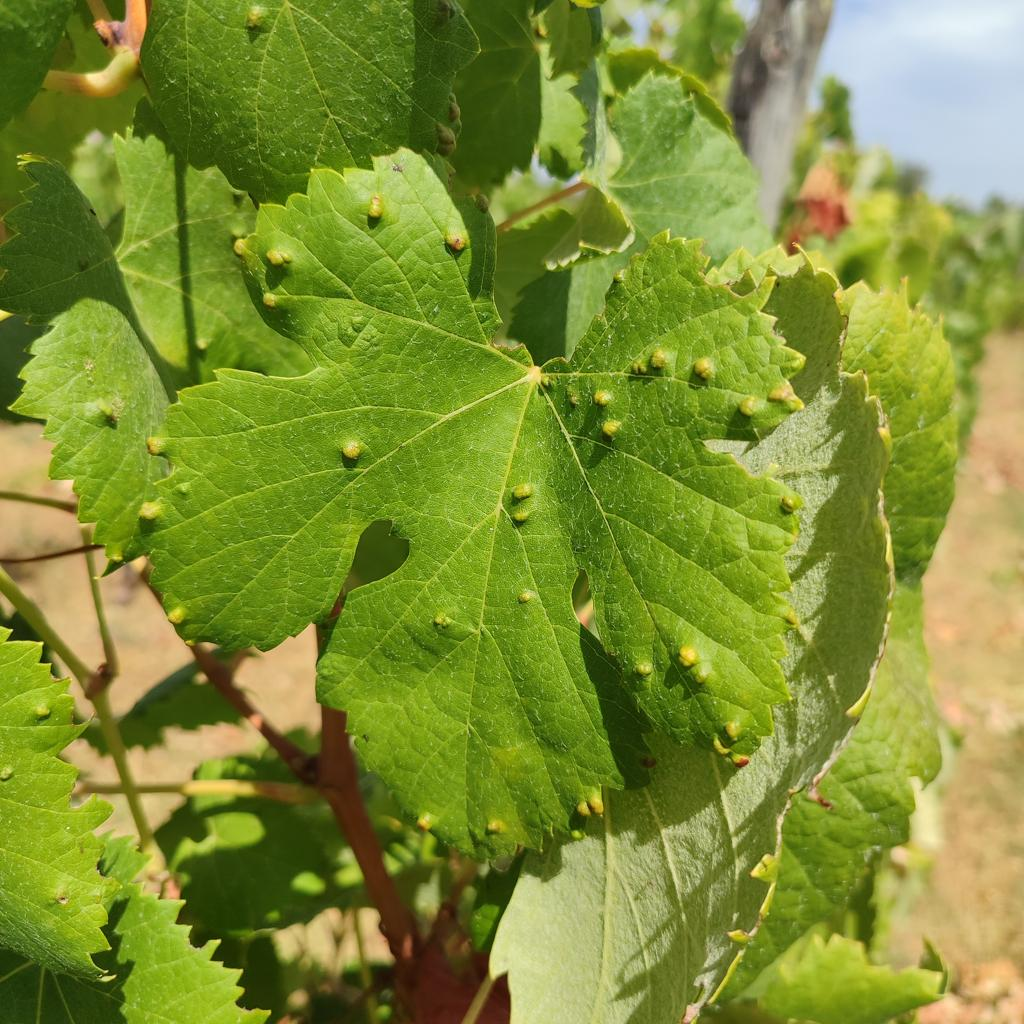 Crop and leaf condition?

grapevine, erineum mite
